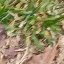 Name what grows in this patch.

grass
